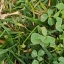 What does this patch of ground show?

unstructured weed
